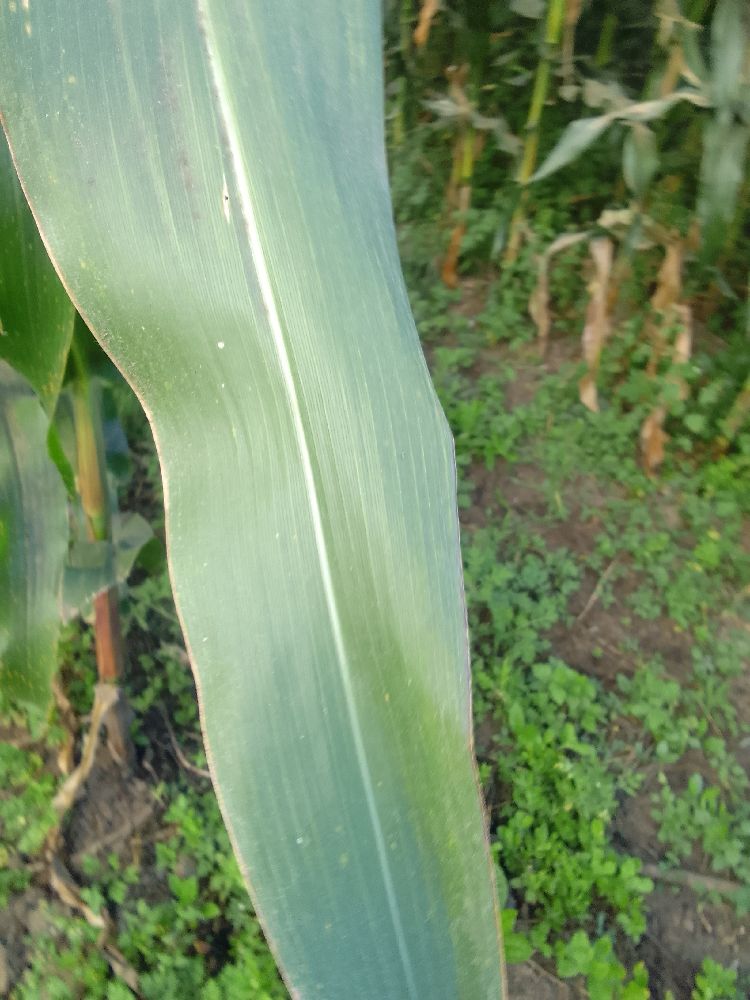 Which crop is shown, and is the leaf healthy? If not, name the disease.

maize, healthy
